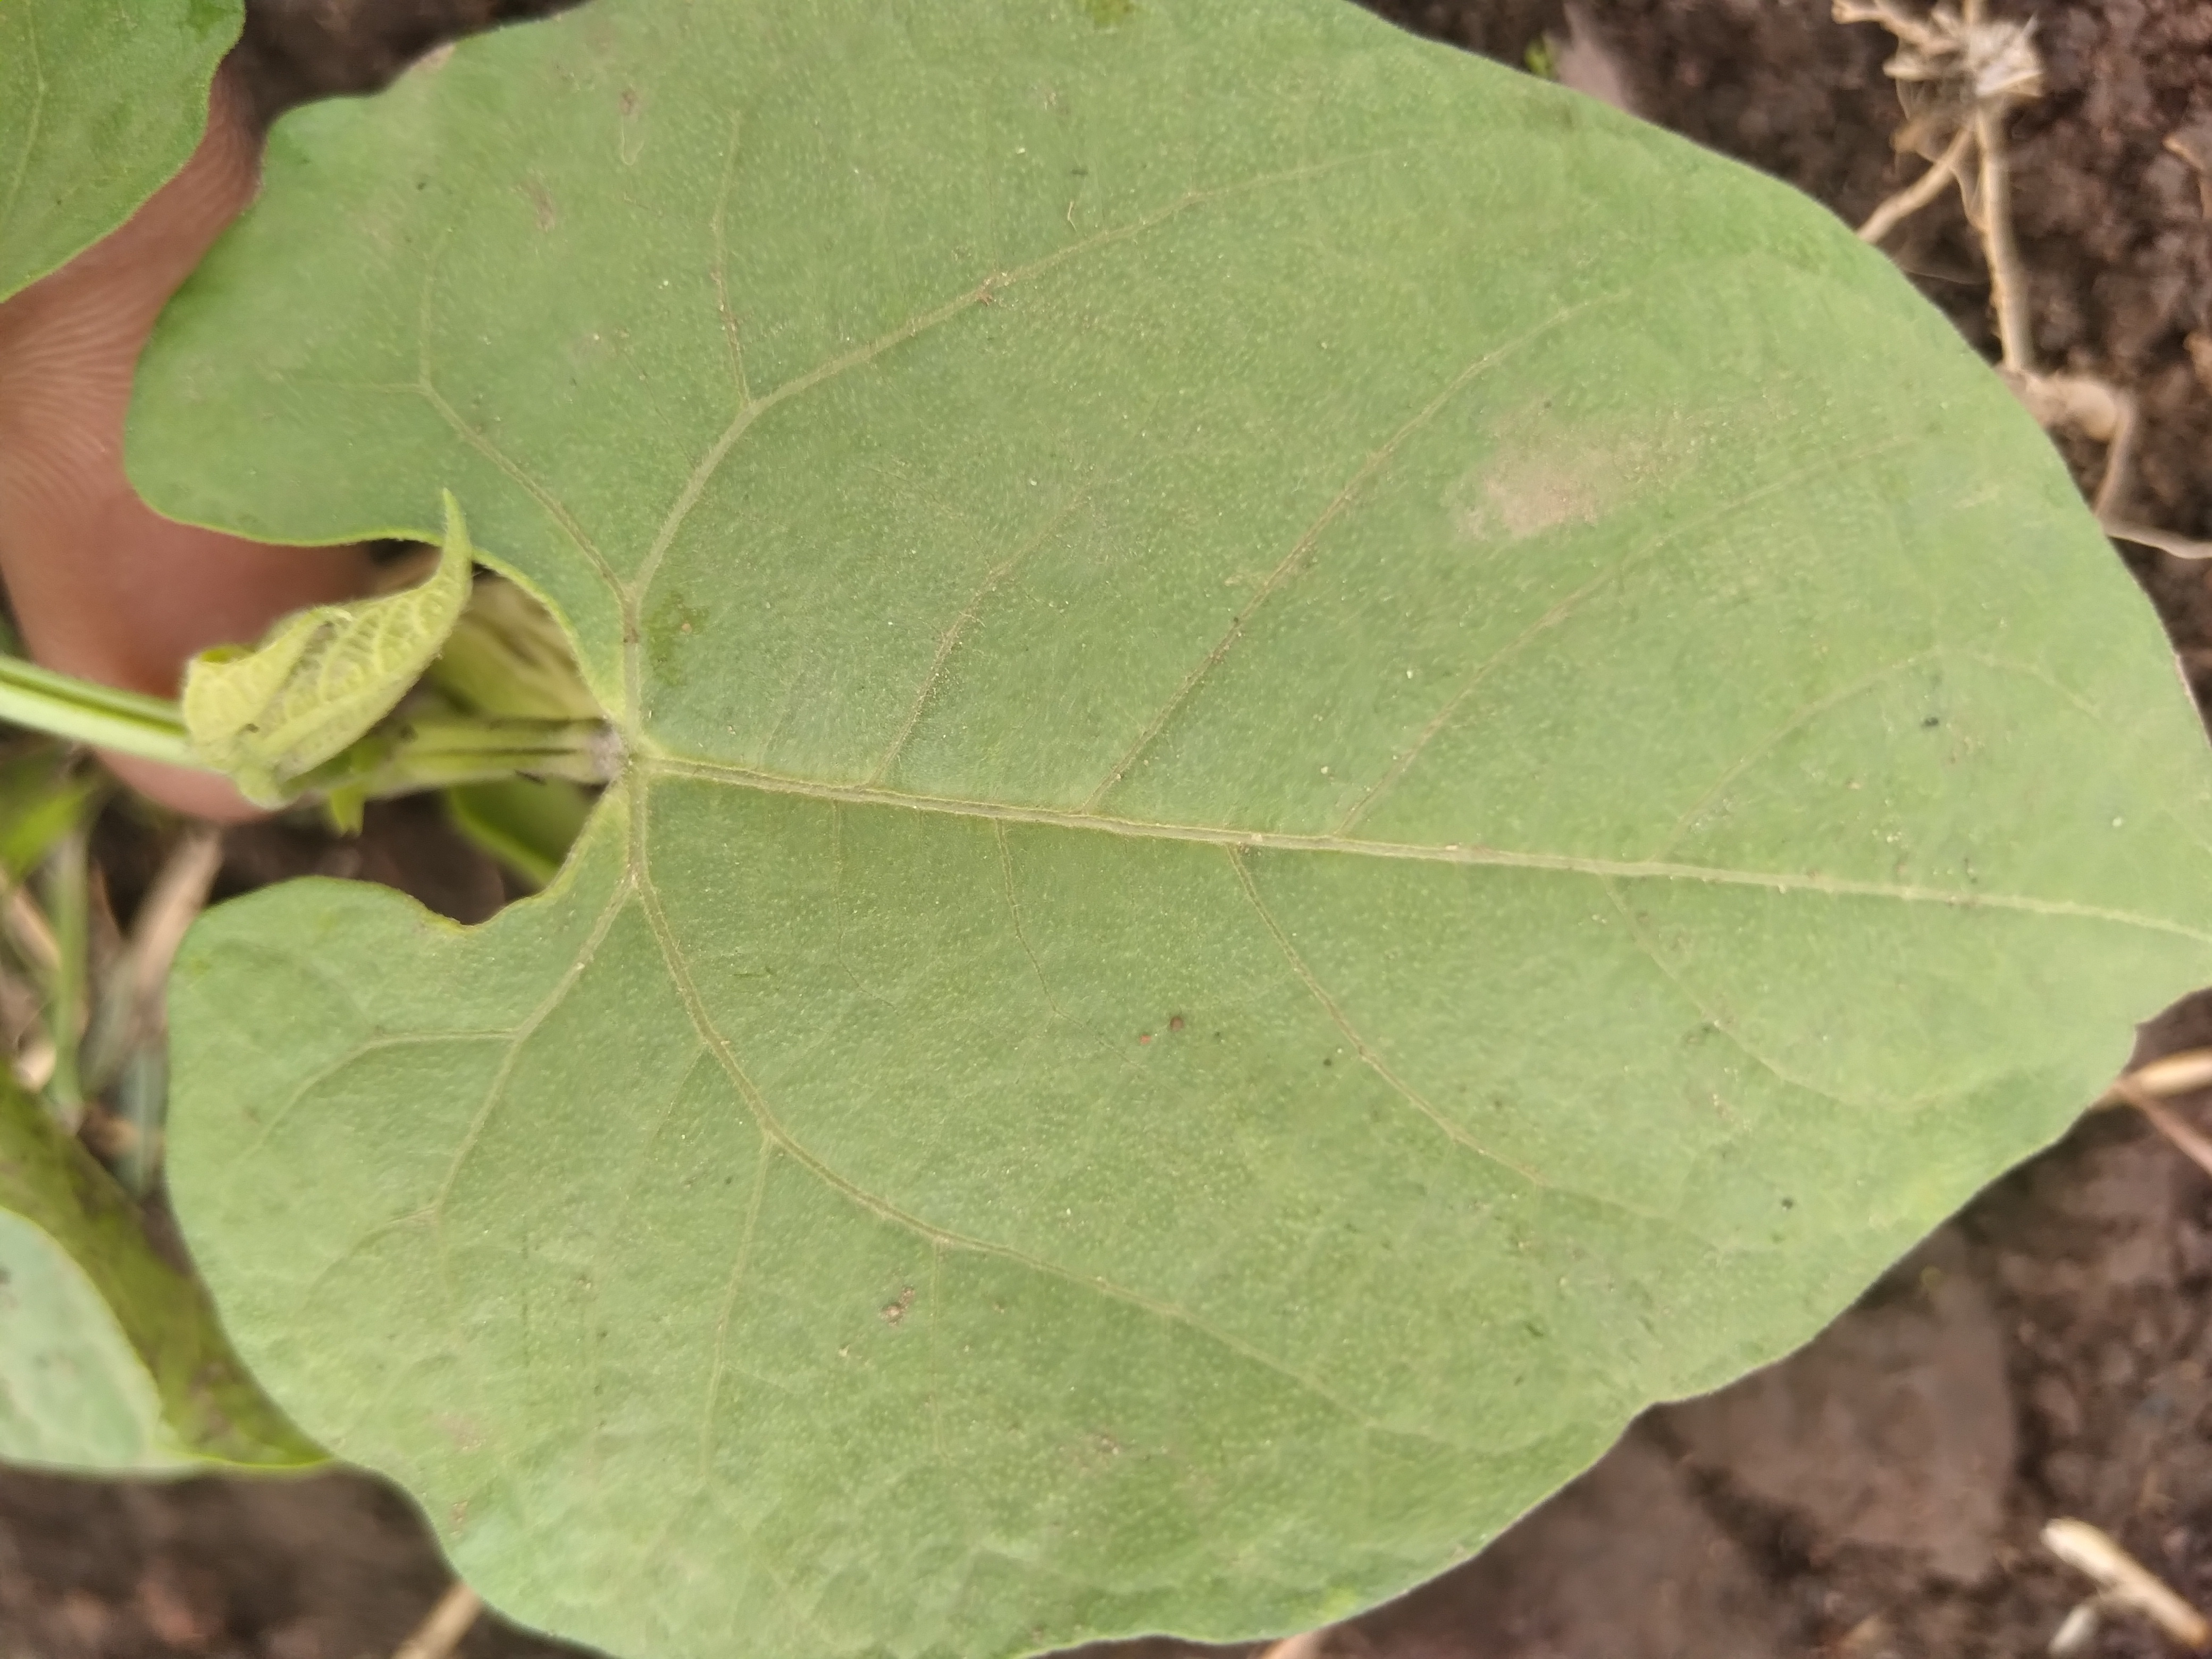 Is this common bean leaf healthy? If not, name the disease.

healthy
